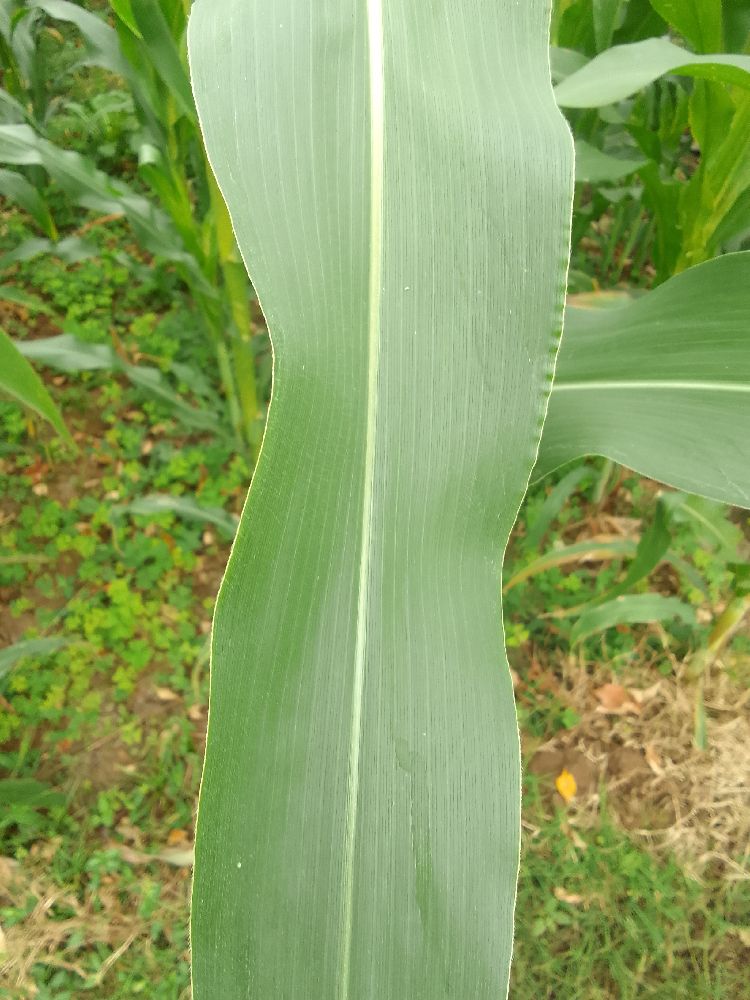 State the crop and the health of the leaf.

maize, healthy
